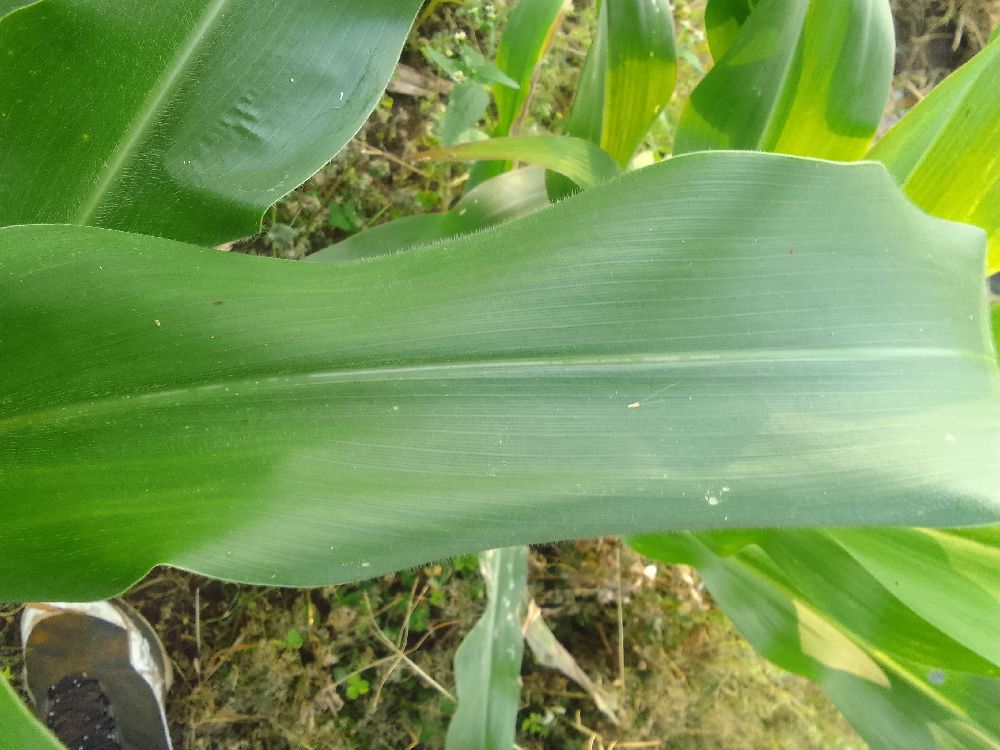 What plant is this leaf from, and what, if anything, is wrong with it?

maize, healthy
